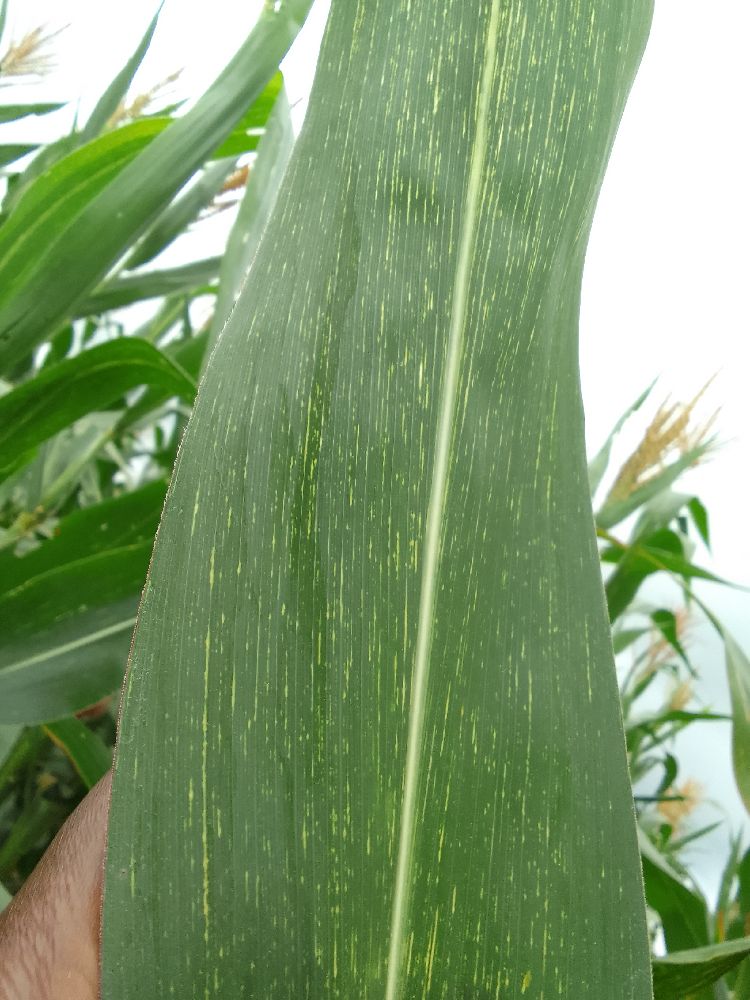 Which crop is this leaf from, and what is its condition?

maize, maize streak virus
